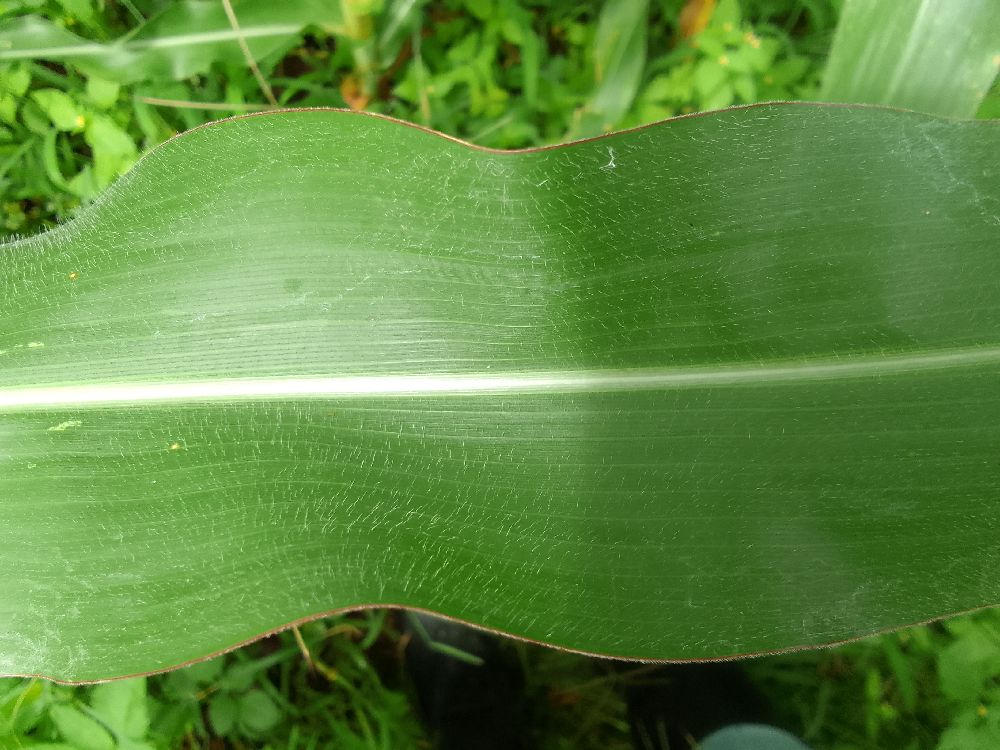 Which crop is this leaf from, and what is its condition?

maize, healthy
